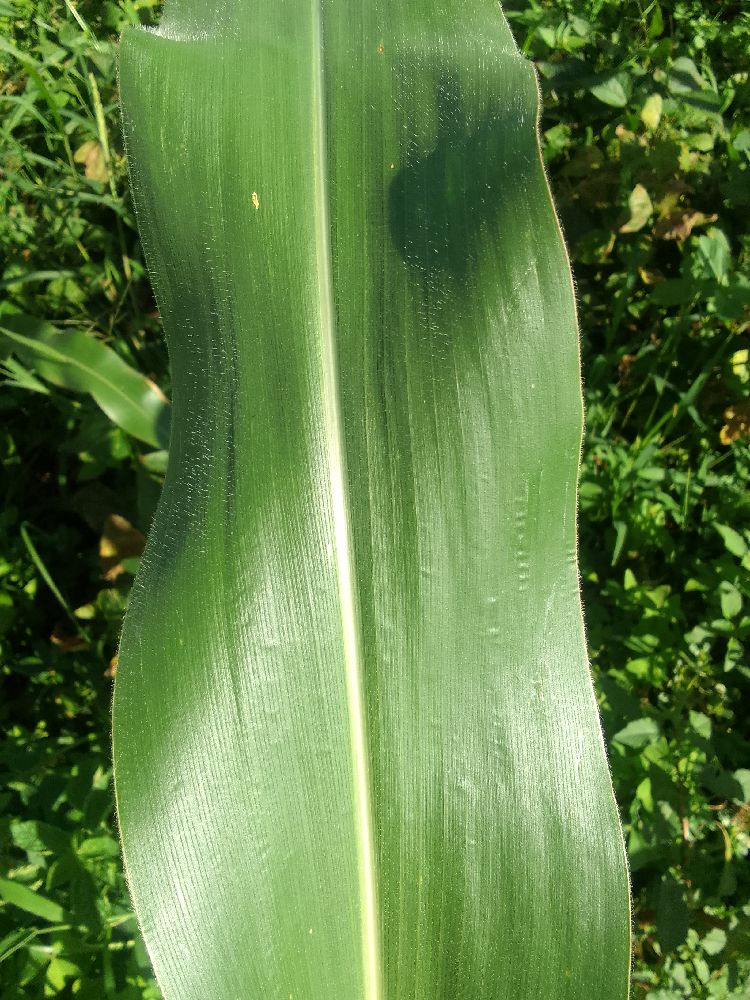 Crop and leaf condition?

maize, healthy
